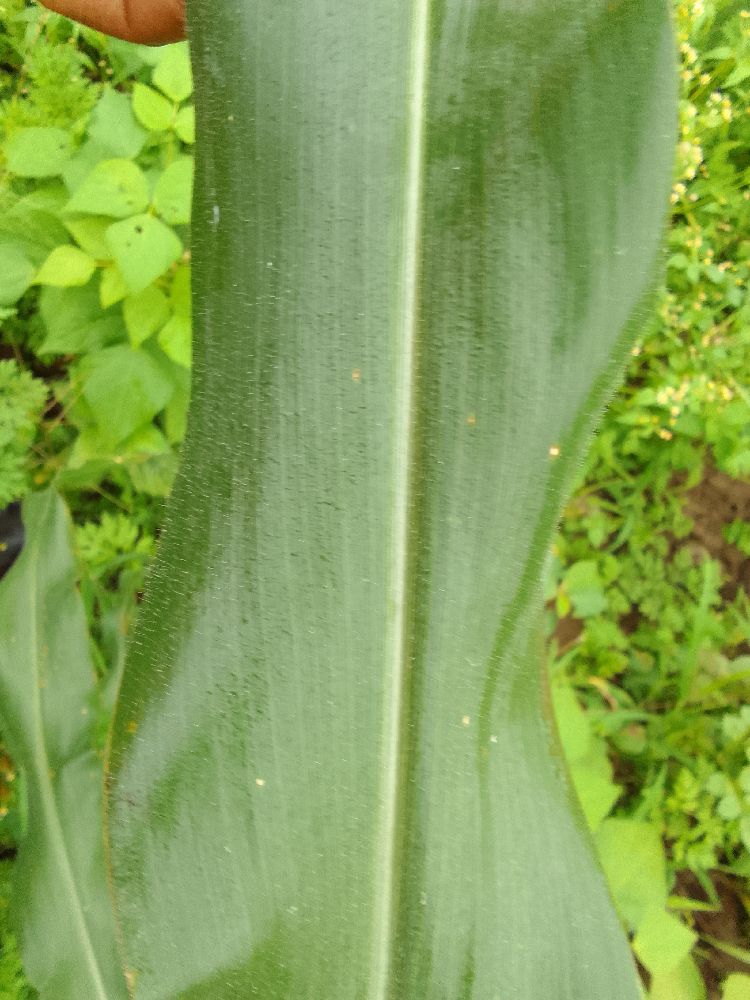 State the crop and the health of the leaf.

maize, healthy
